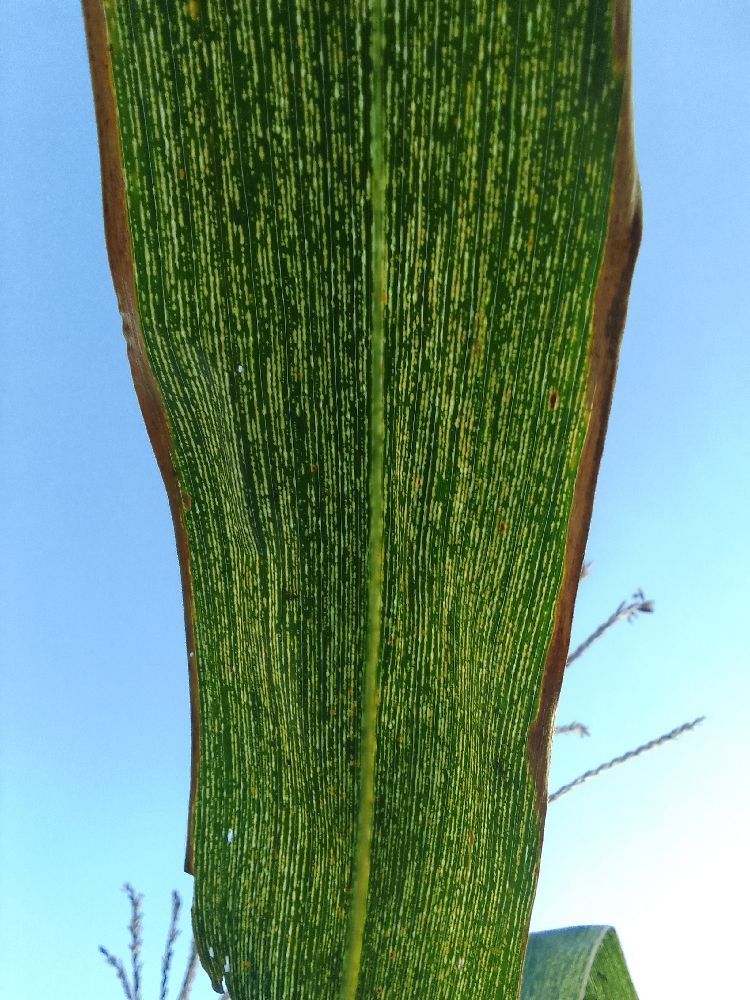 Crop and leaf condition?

maize, maize streak virus
